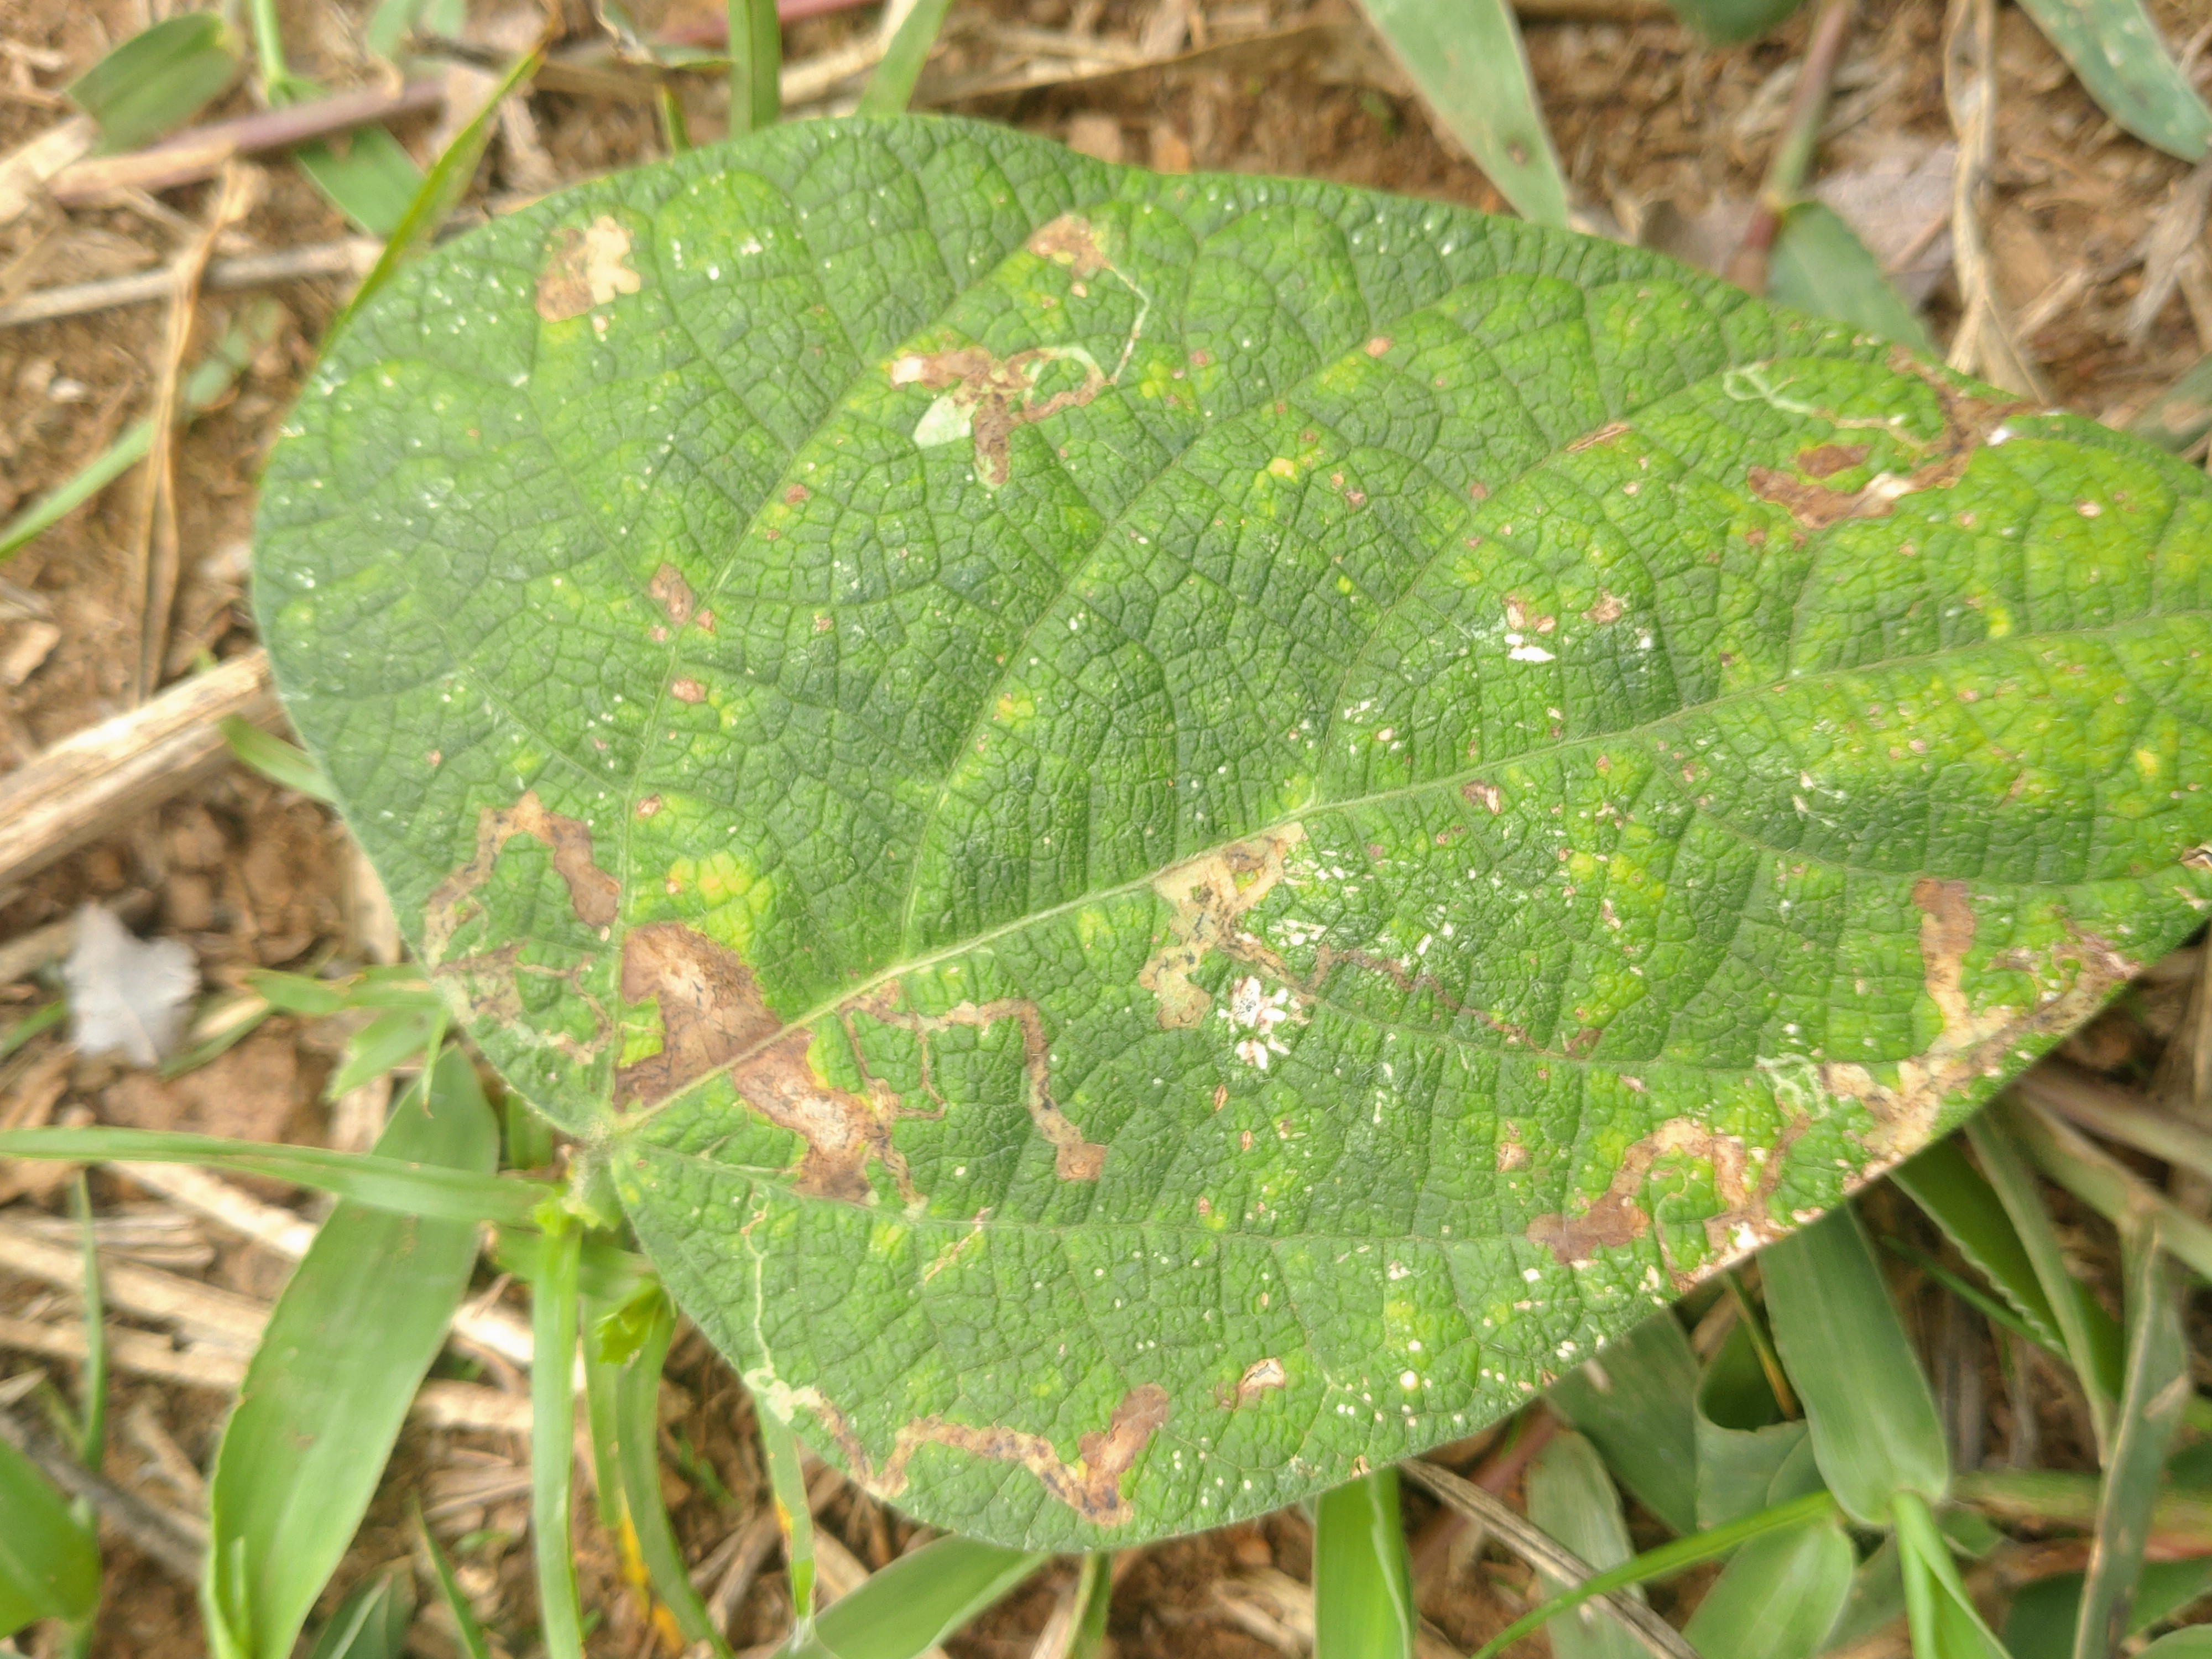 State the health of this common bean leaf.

rust
